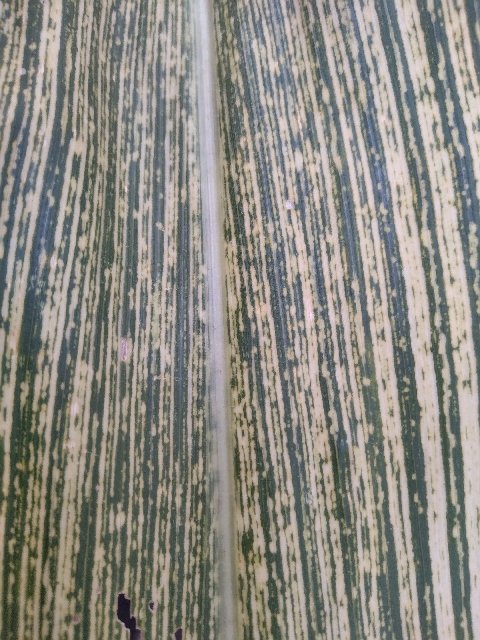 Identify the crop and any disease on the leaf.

maize, maize streak virus
